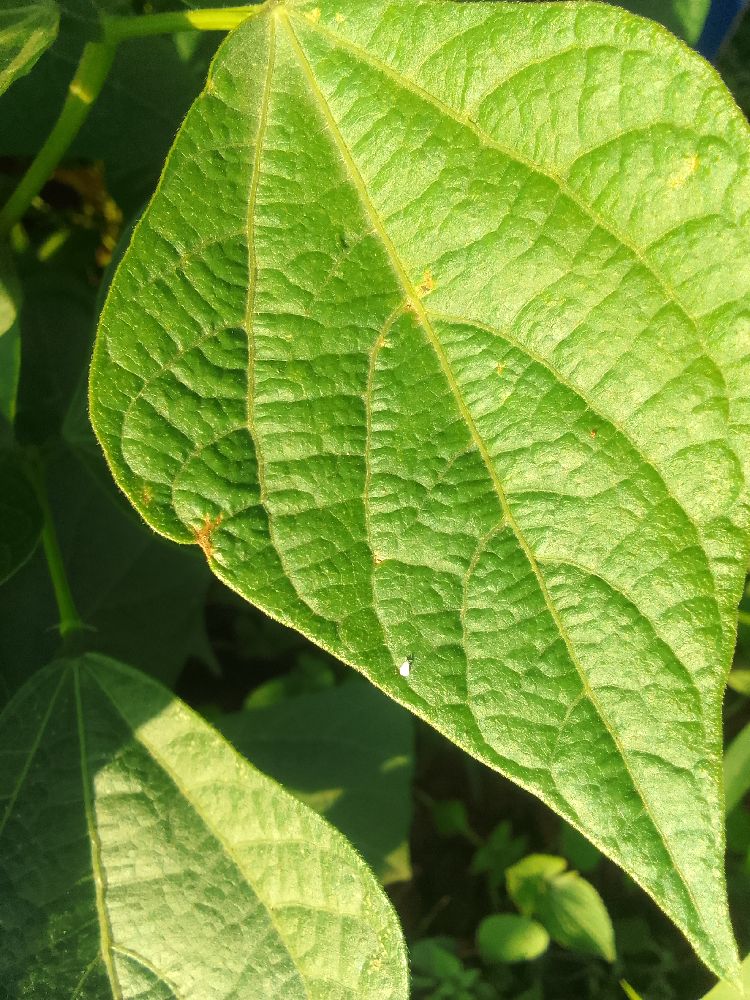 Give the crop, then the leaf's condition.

common bean, healthy
